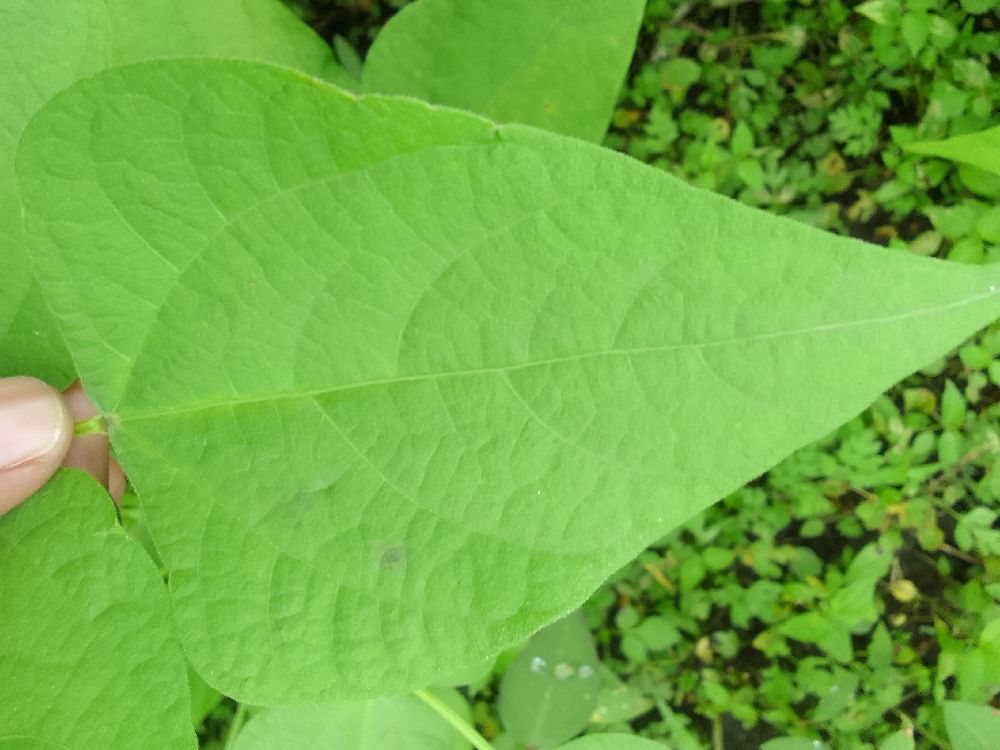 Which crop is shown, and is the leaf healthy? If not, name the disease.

common bean, healthy
